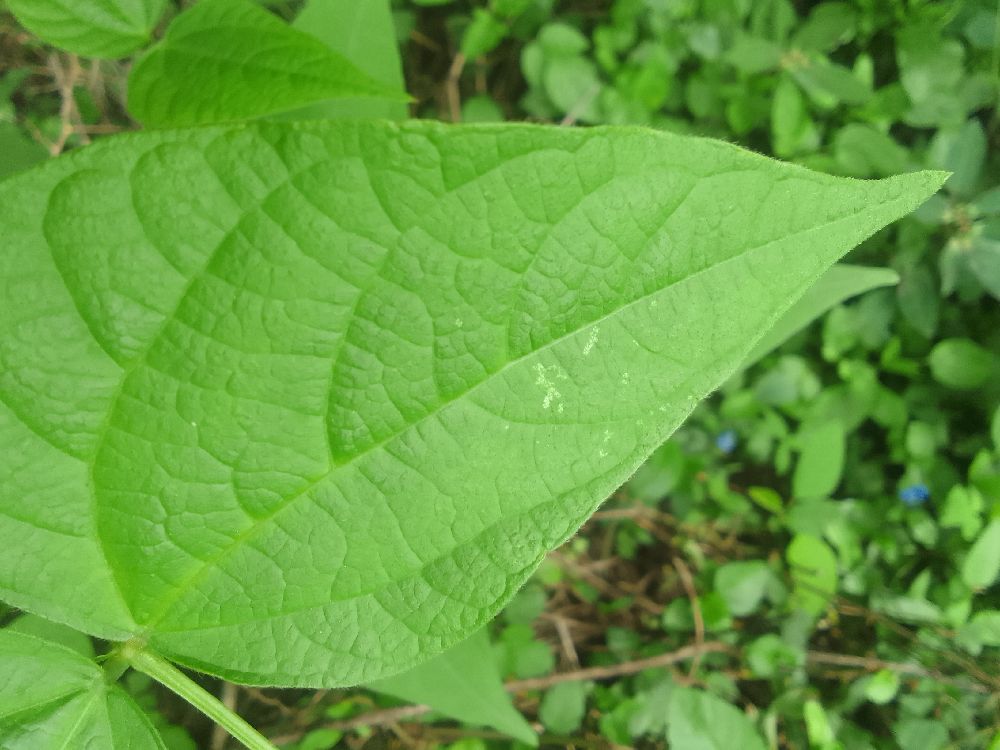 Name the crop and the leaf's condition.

common bean, healthy
